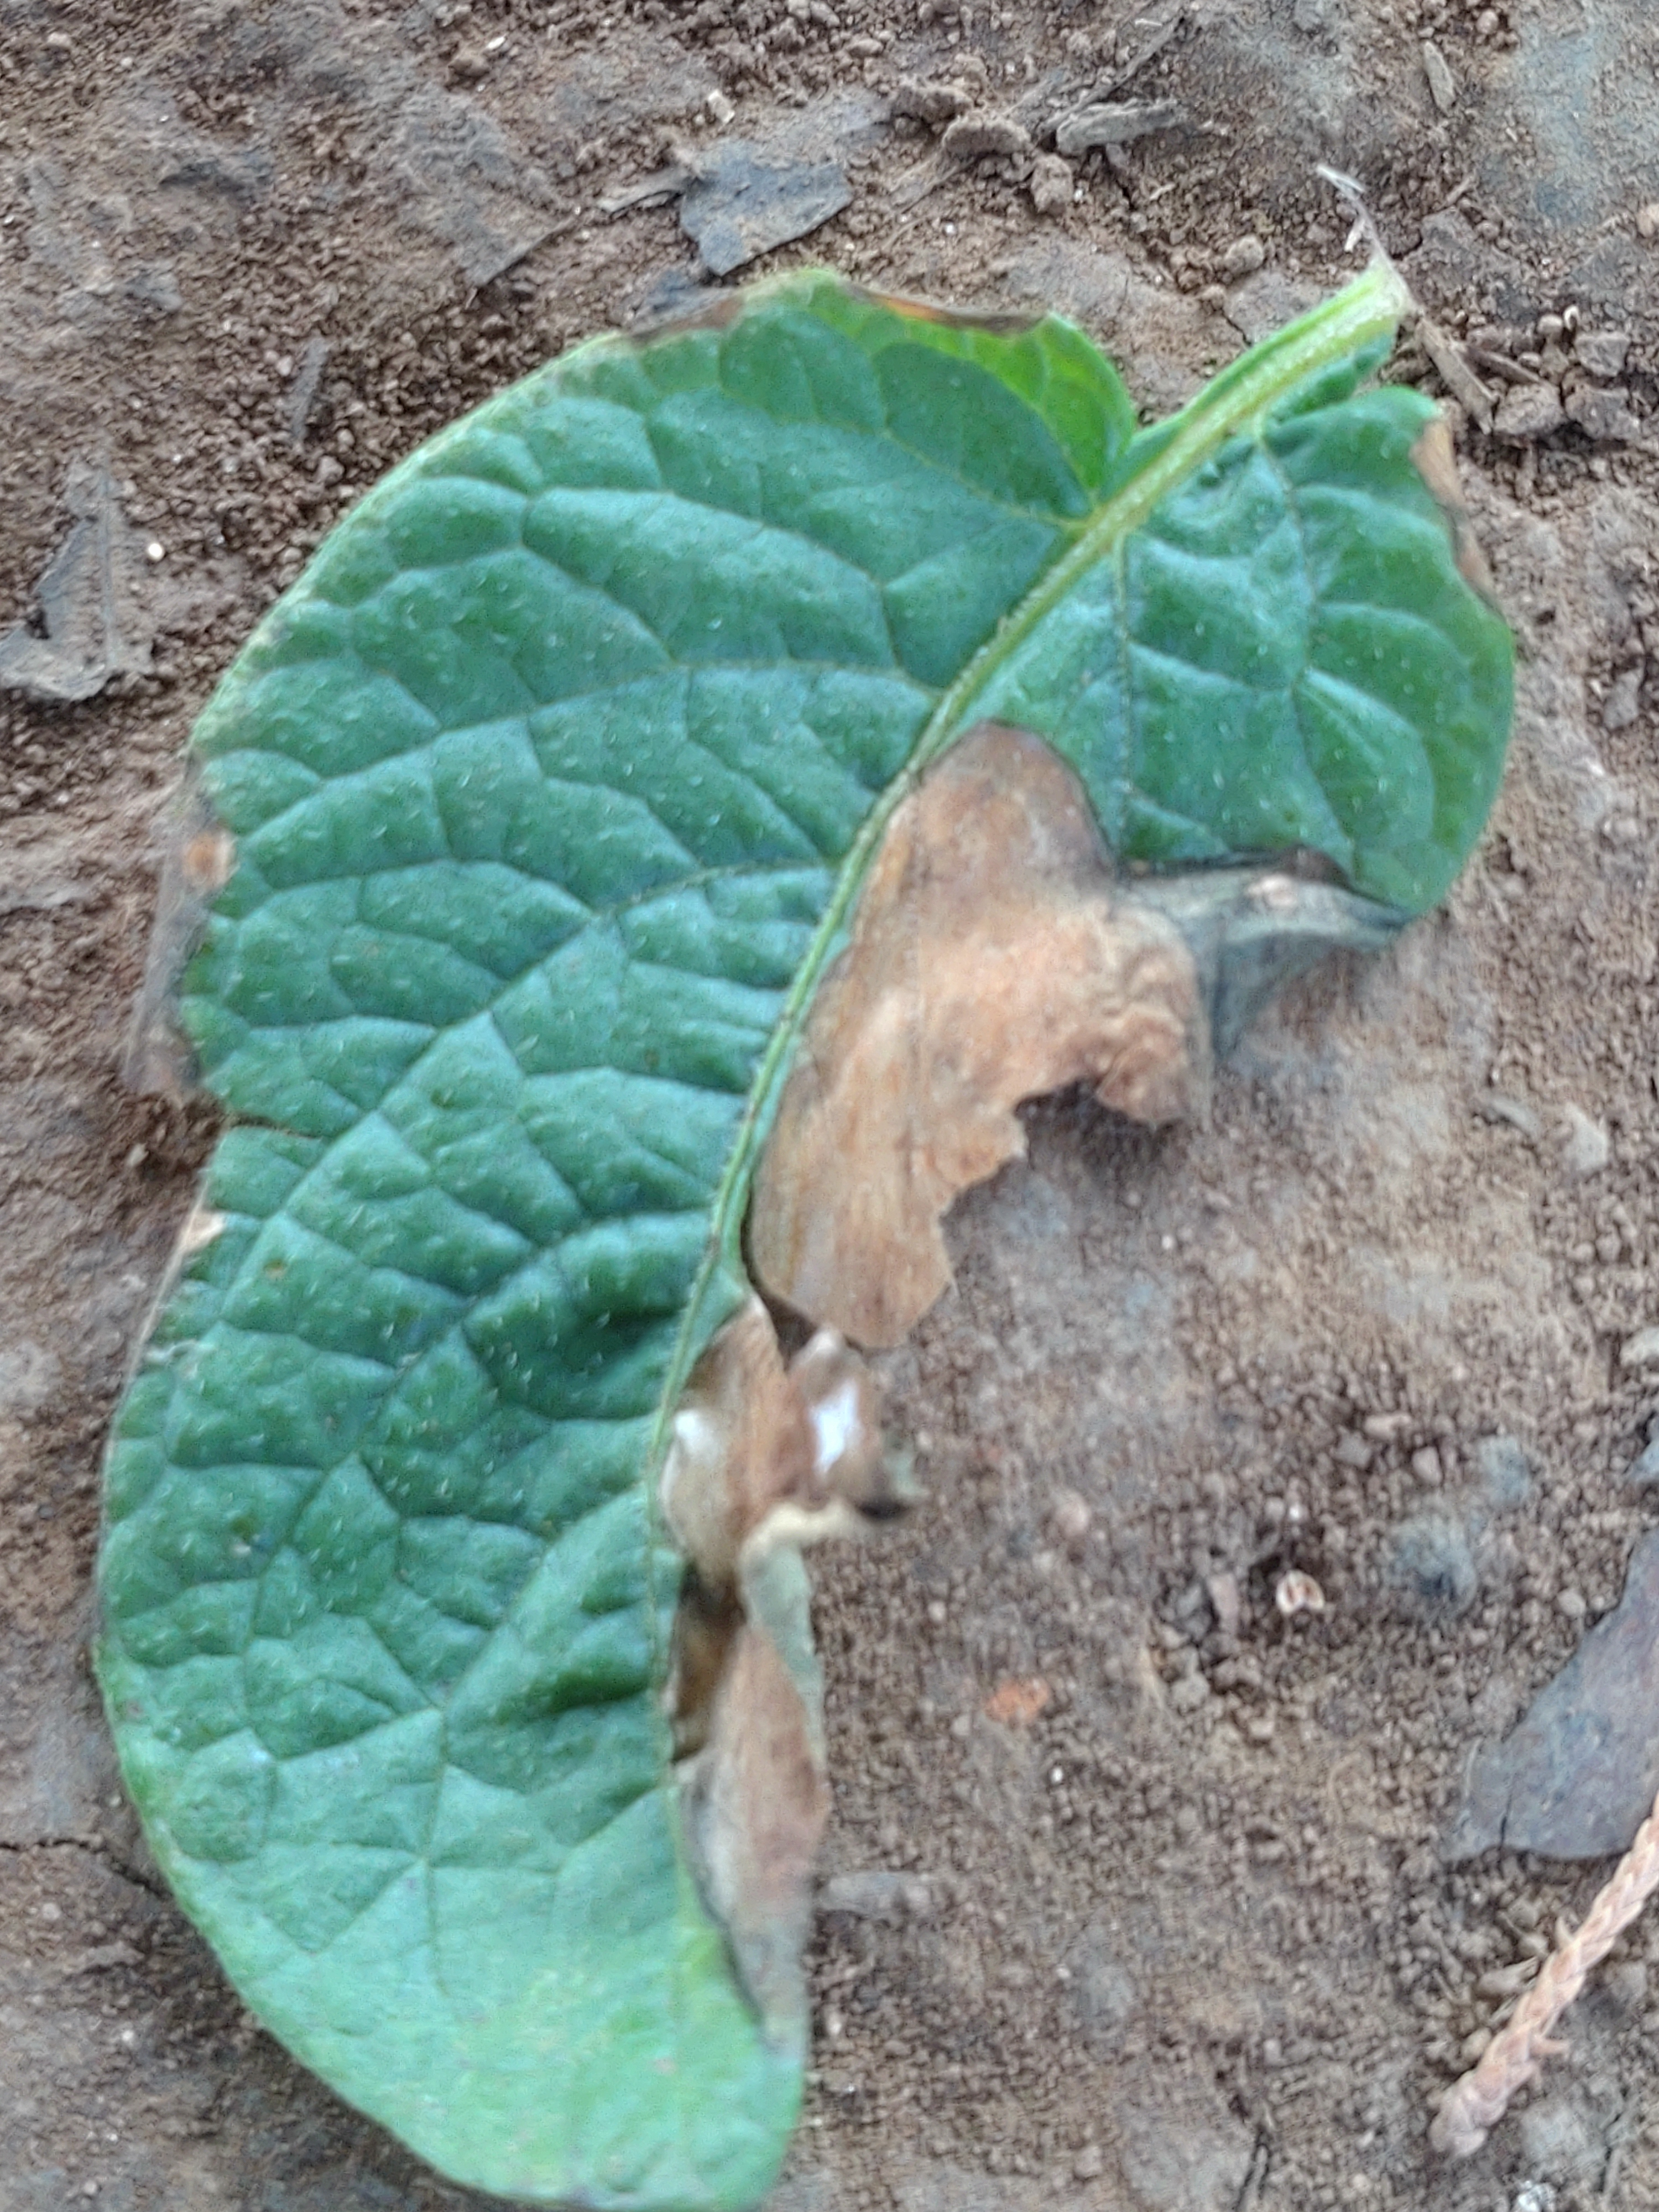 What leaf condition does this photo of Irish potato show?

early blight
